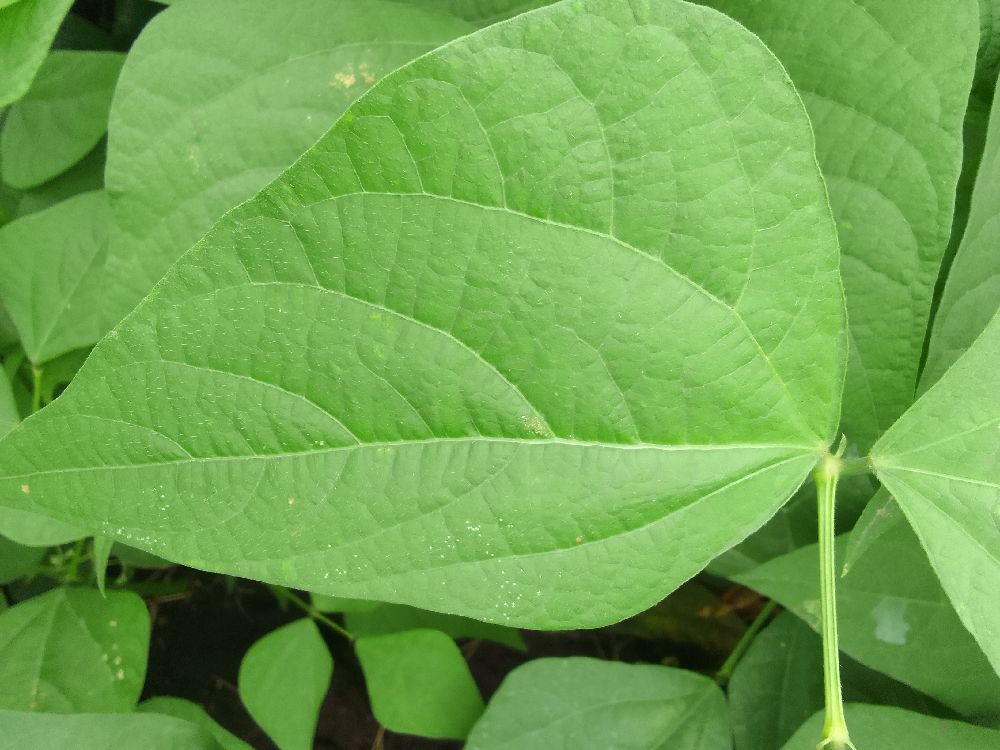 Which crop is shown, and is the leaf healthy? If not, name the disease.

common bean, healthy
